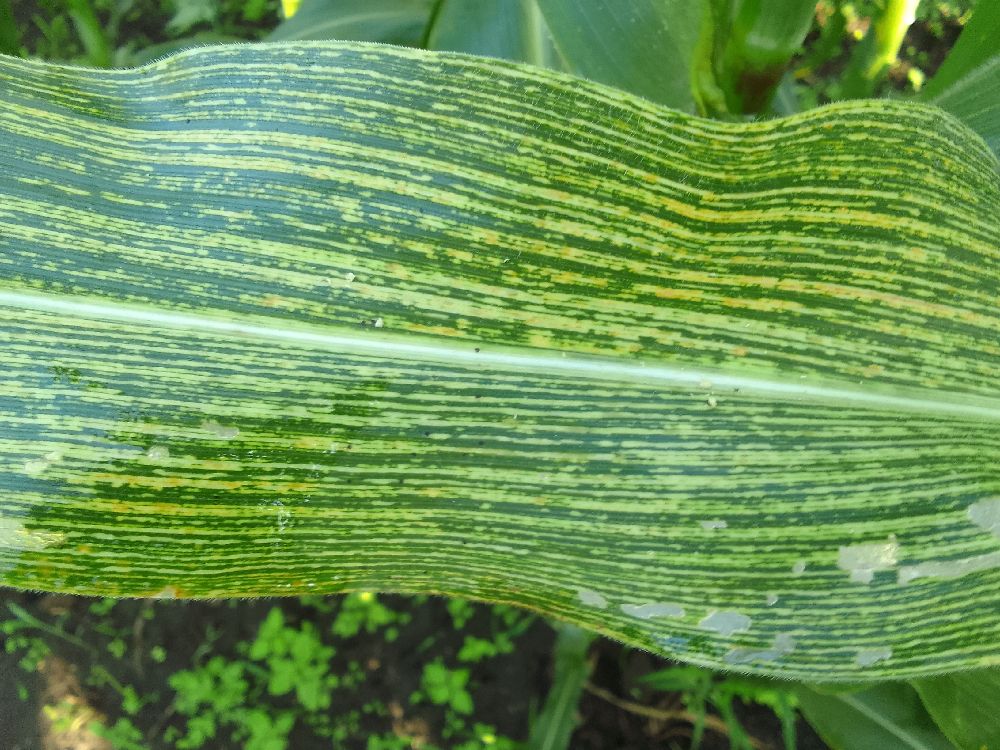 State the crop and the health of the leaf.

maize, maize streak virus
